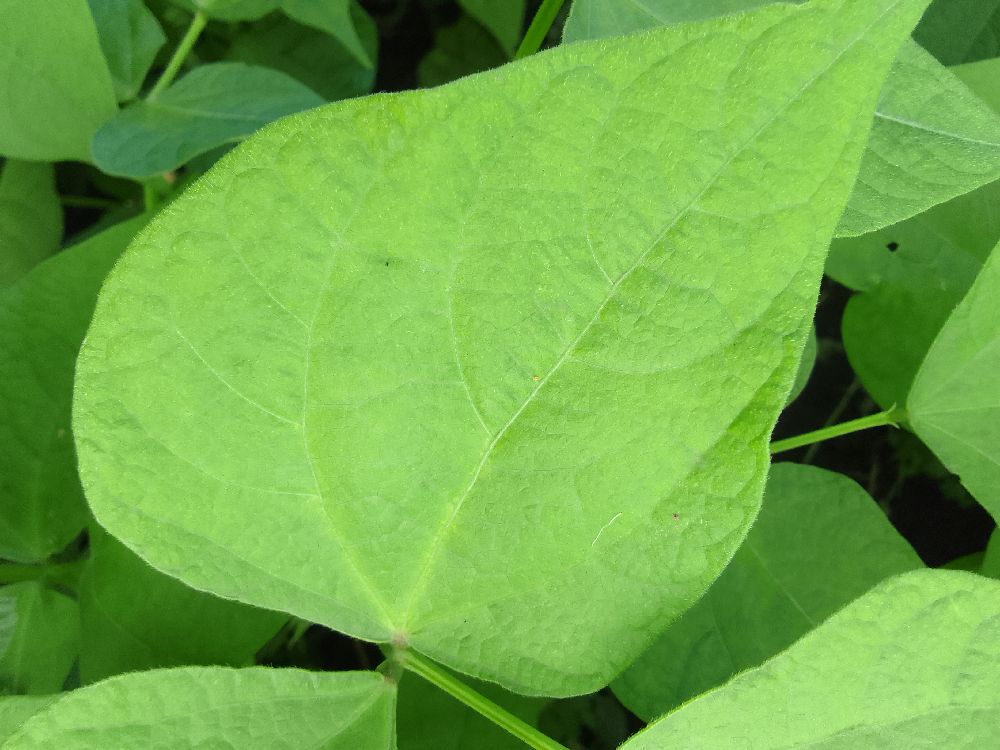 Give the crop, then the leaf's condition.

common bean, healthy
